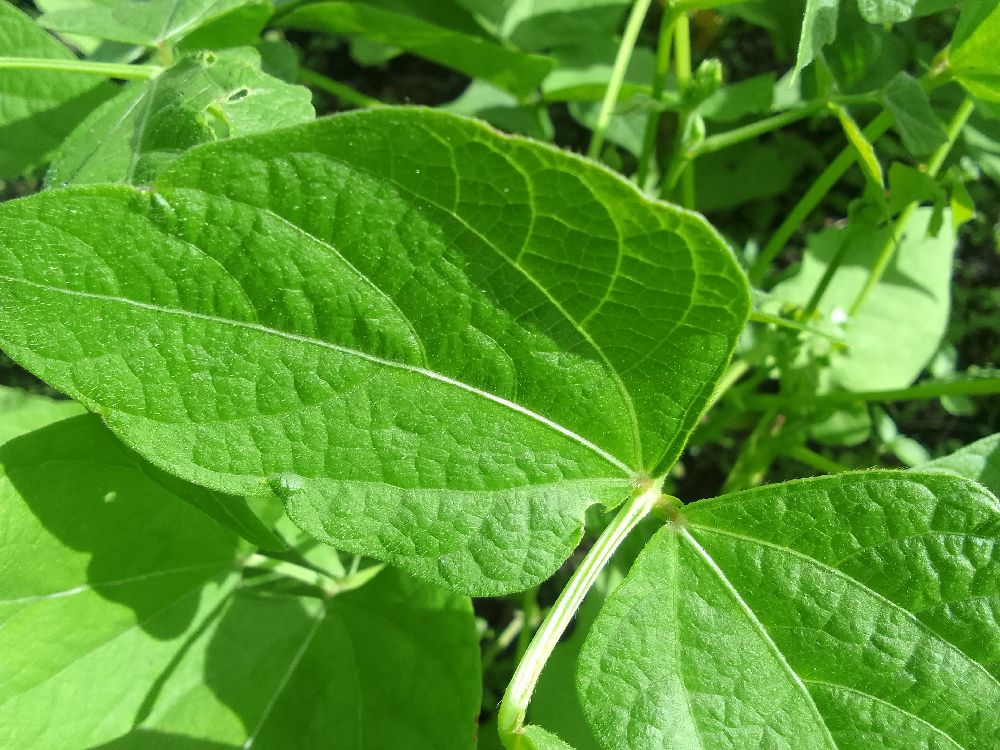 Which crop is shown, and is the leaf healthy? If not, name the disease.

common bean, healthy
